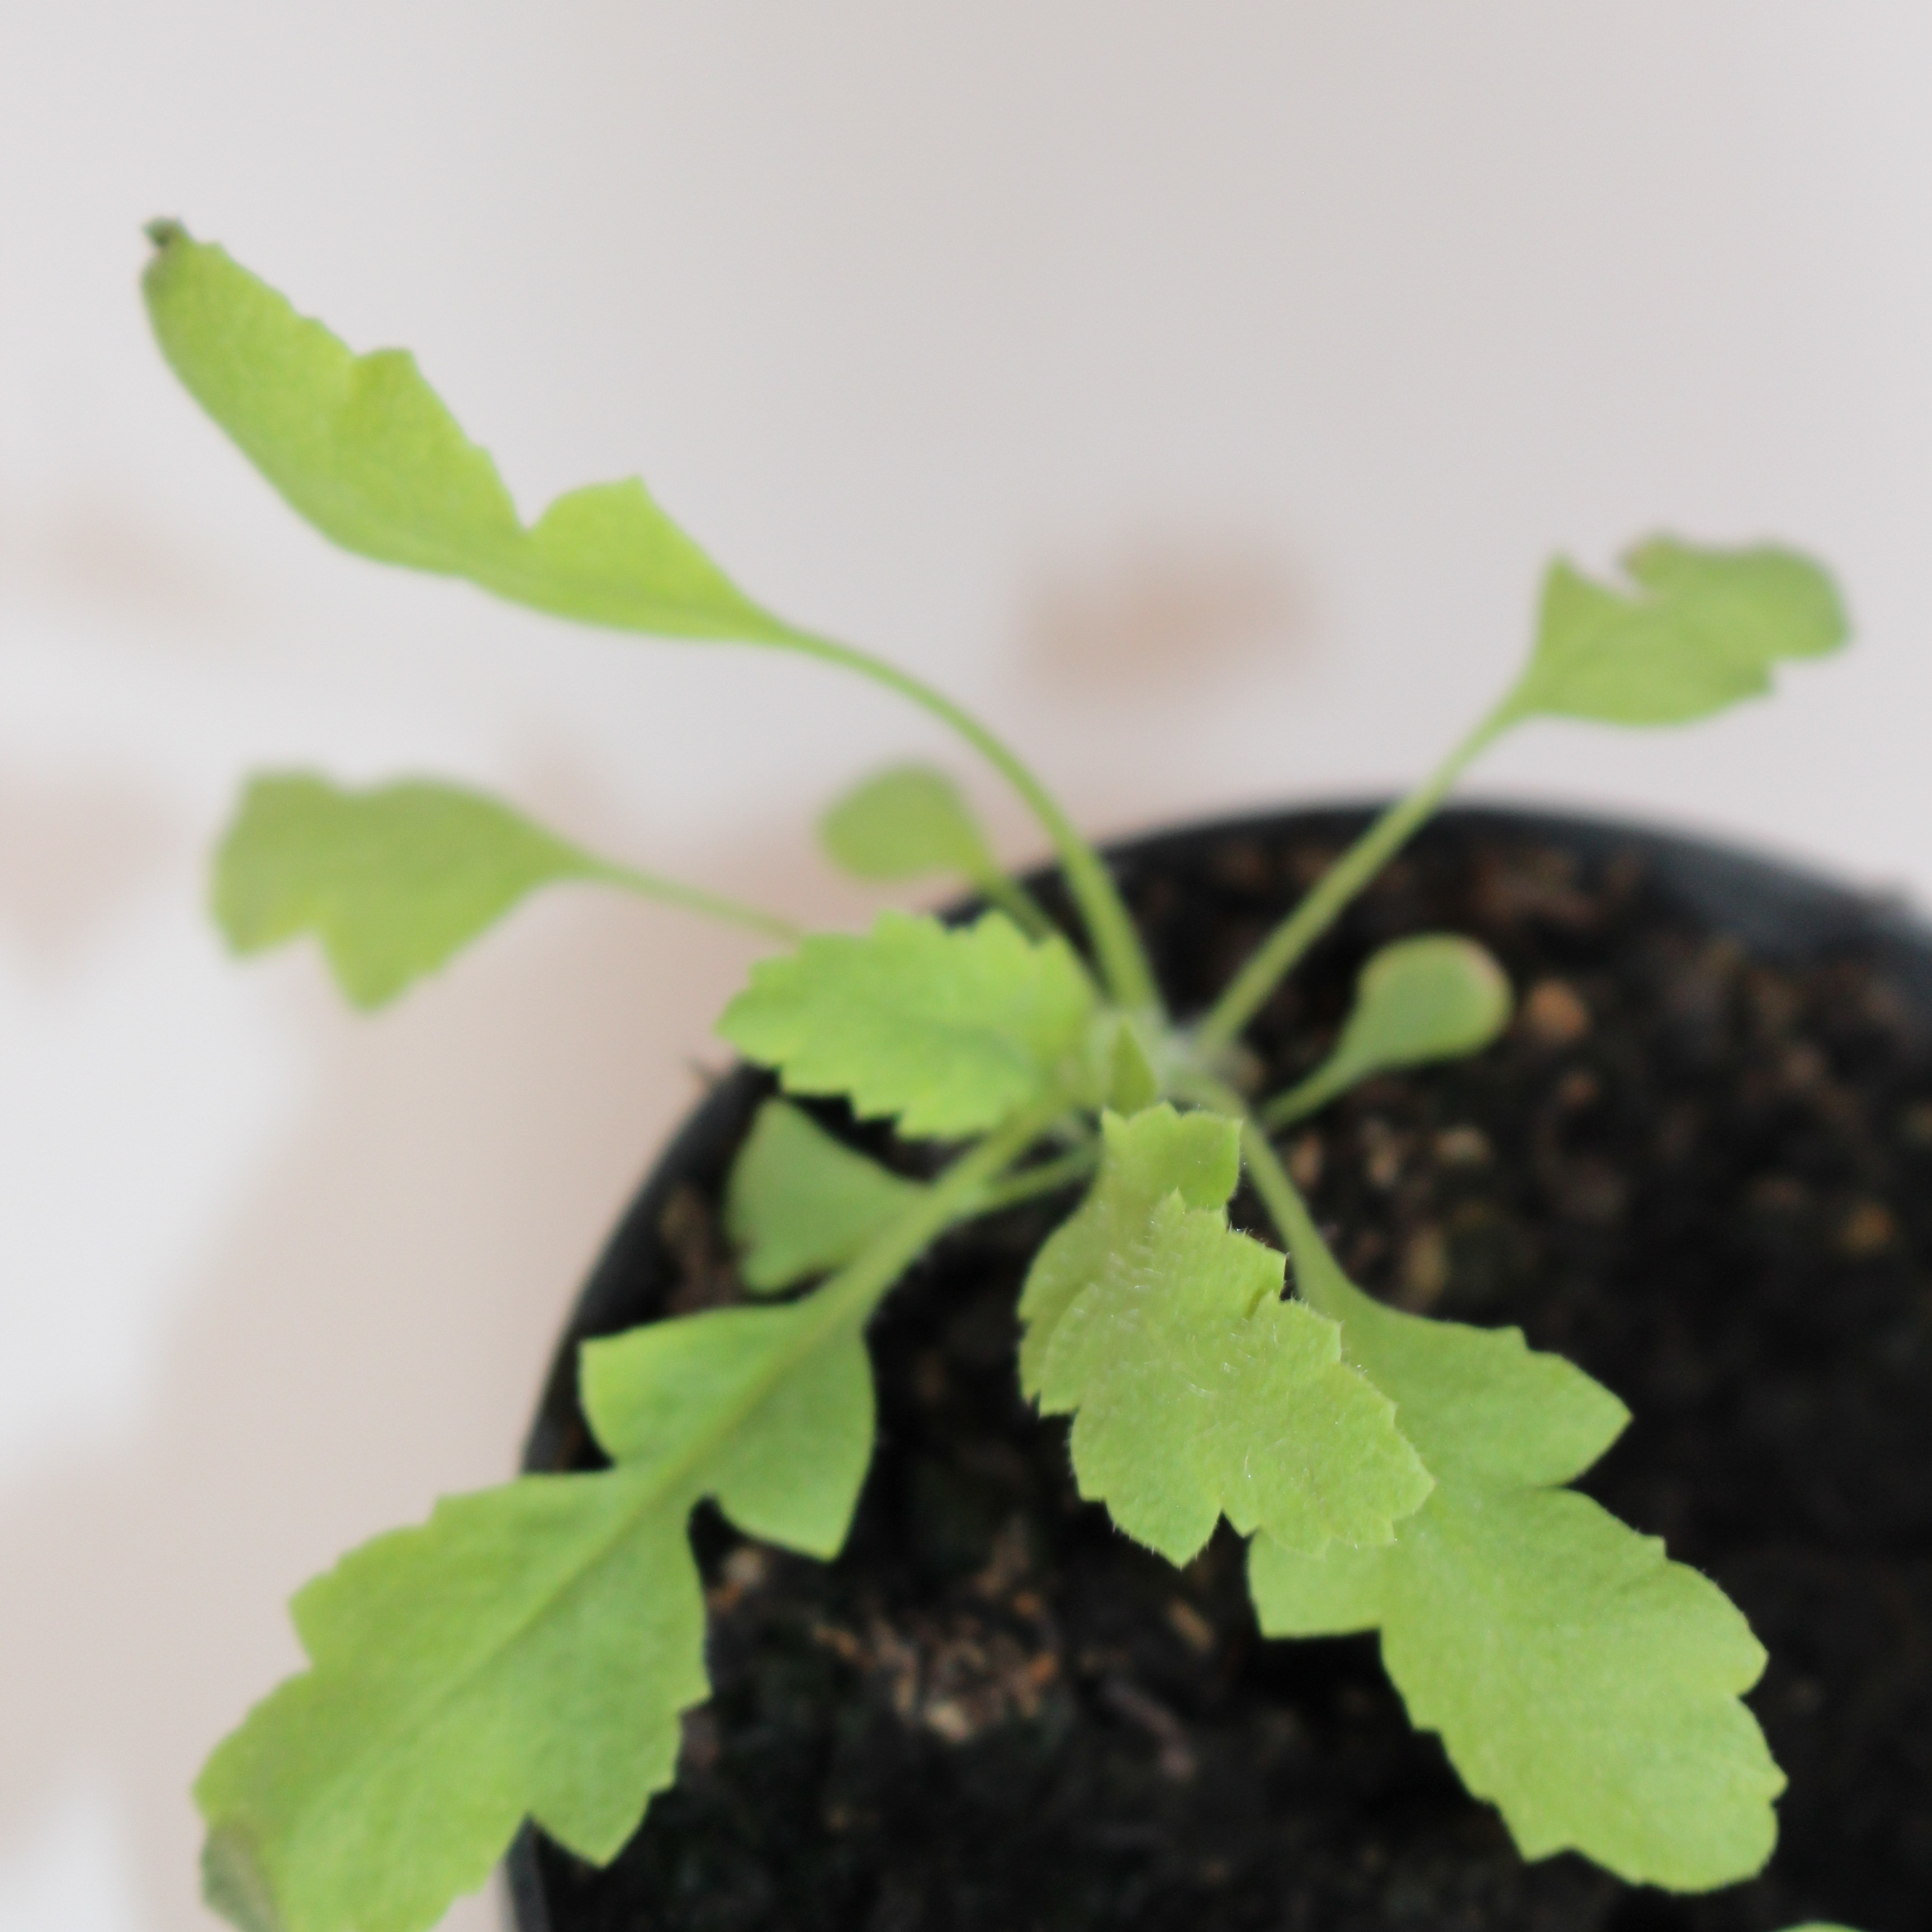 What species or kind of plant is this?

Papaver rhoeas
